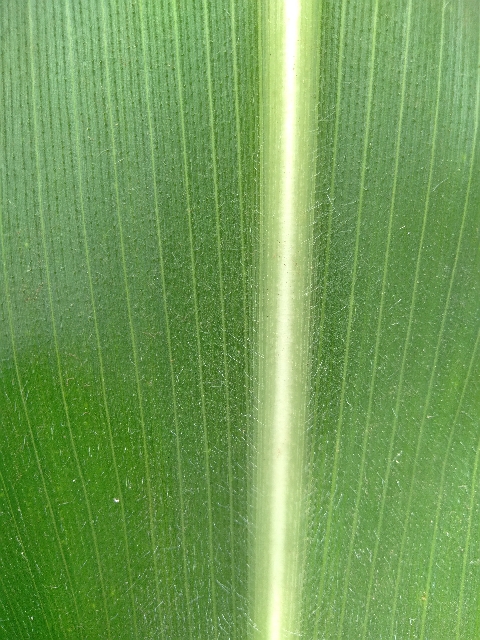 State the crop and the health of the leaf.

maize, healthy
